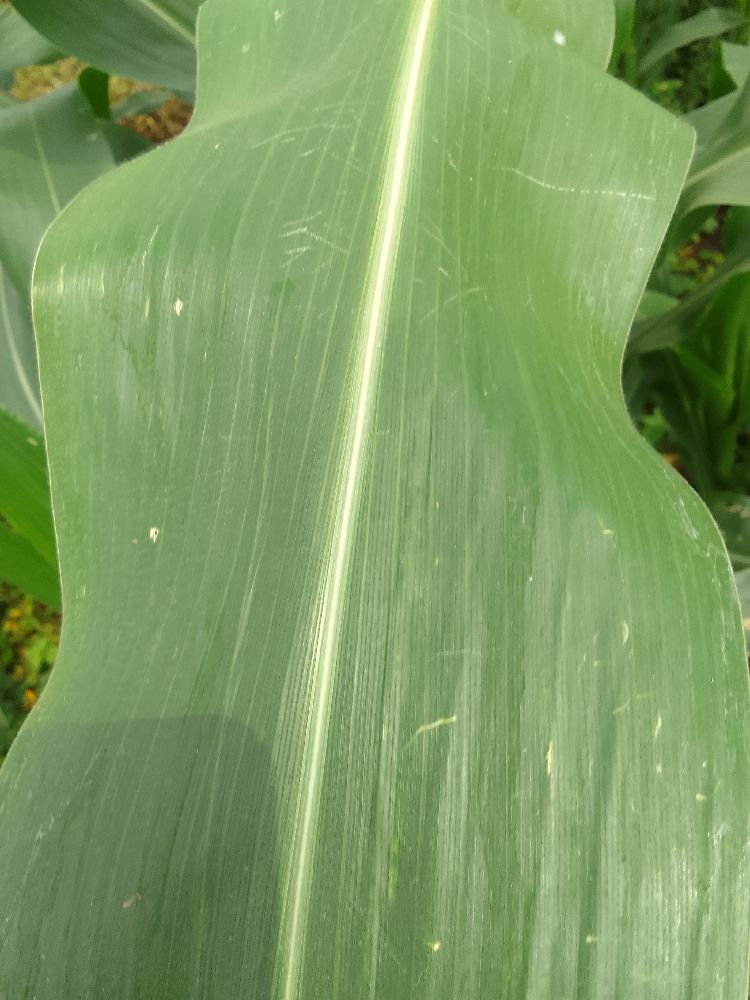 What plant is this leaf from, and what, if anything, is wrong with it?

maize, healthy
